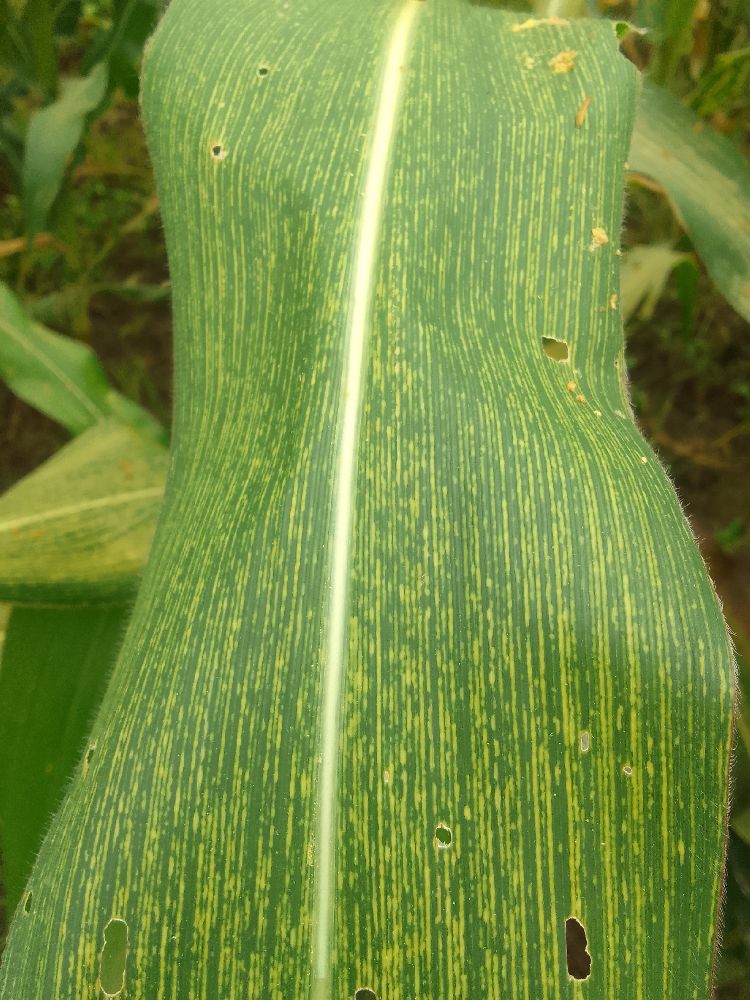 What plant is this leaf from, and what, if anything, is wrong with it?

maize, maize streak virus
